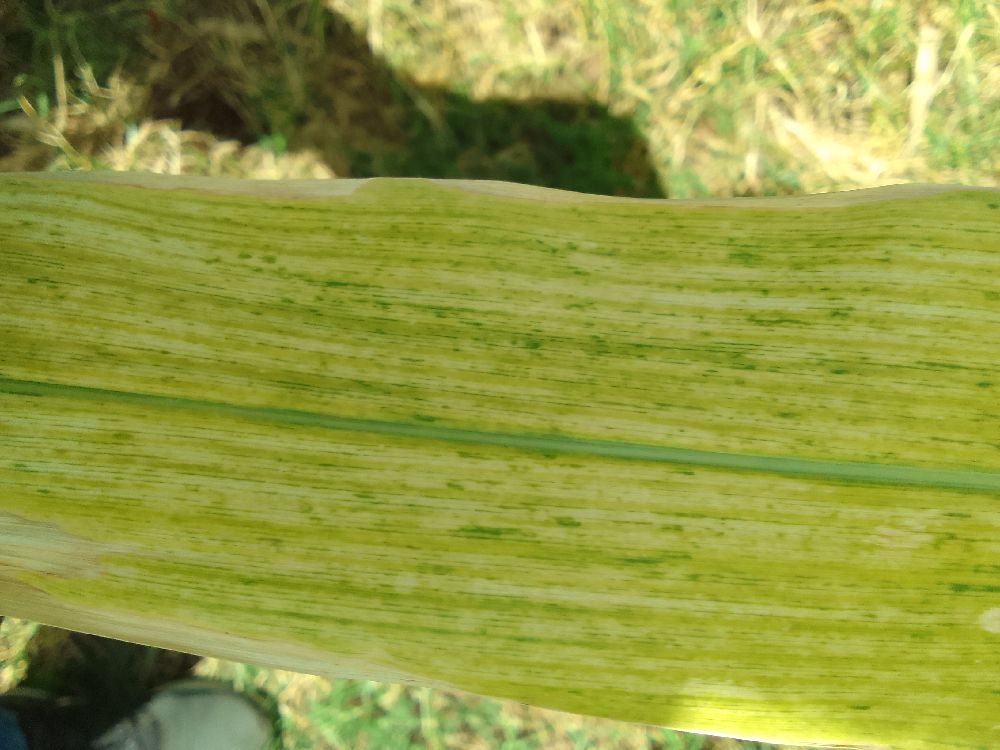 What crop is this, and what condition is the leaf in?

maize, maize lethal necrosis
